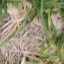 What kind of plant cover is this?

grass
